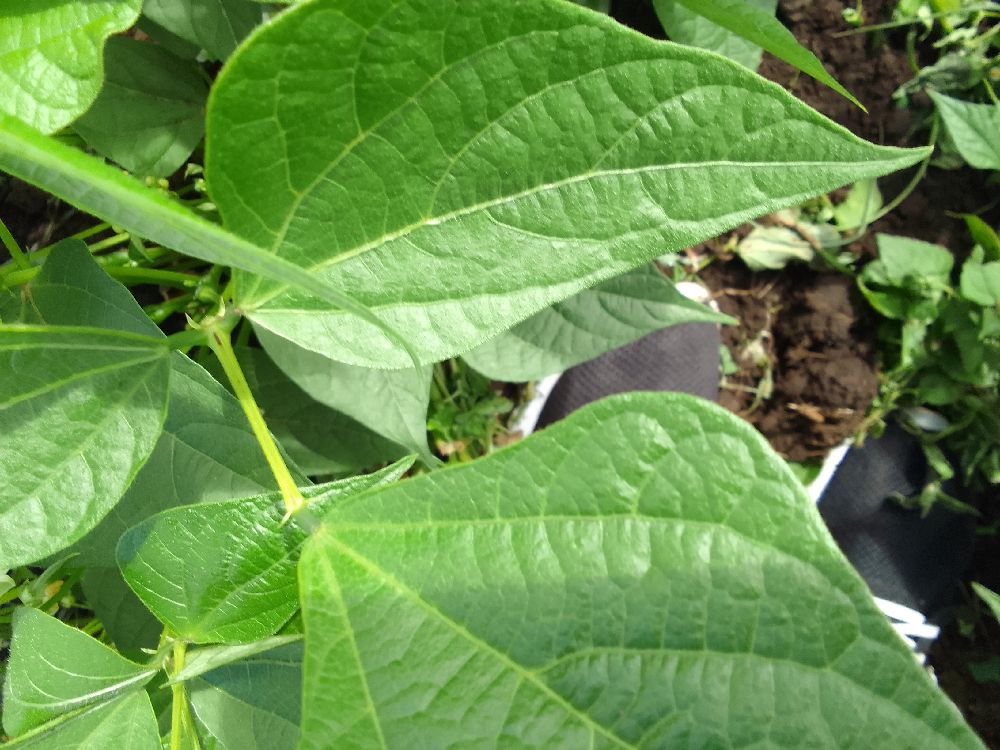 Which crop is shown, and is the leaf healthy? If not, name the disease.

common bean, healthy
